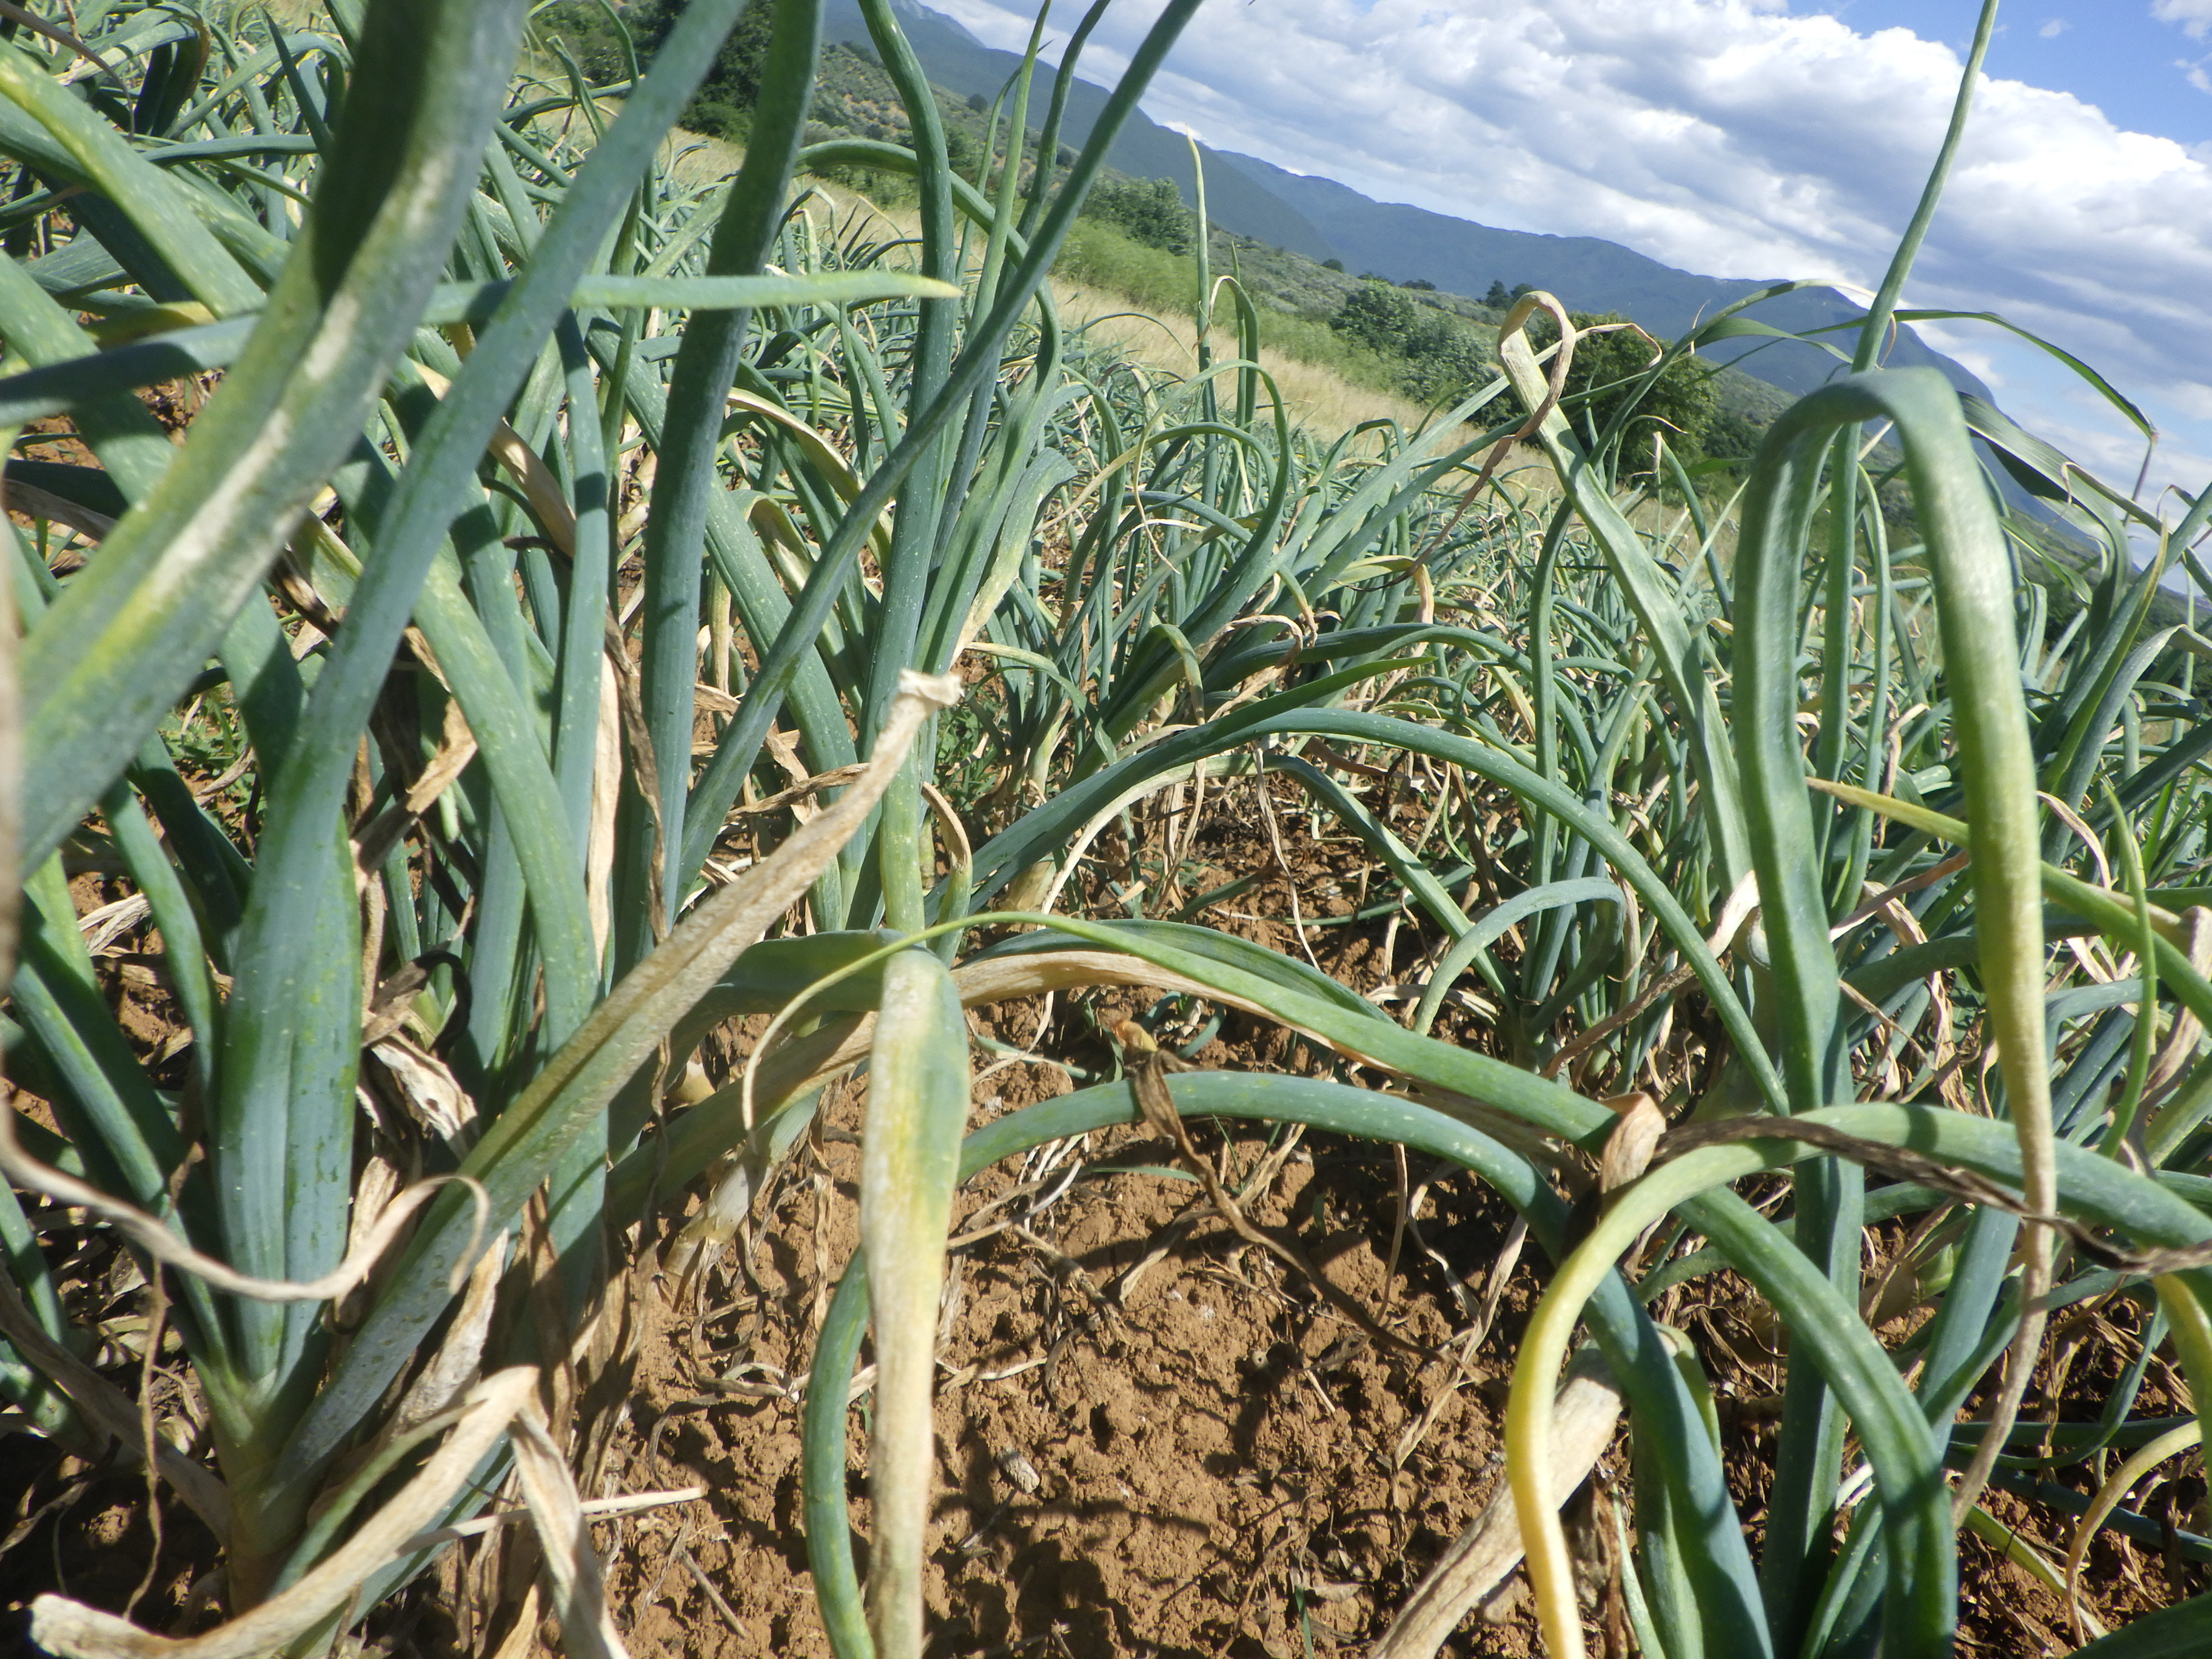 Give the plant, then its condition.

onion, downy mildew
